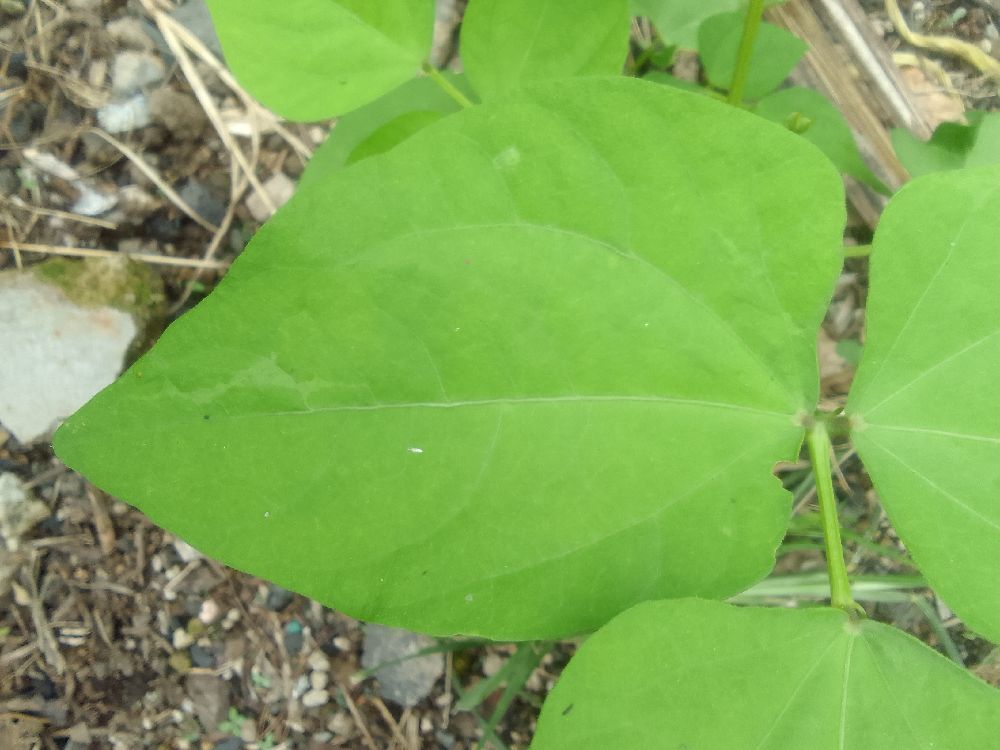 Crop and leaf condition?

common bean, healthy
